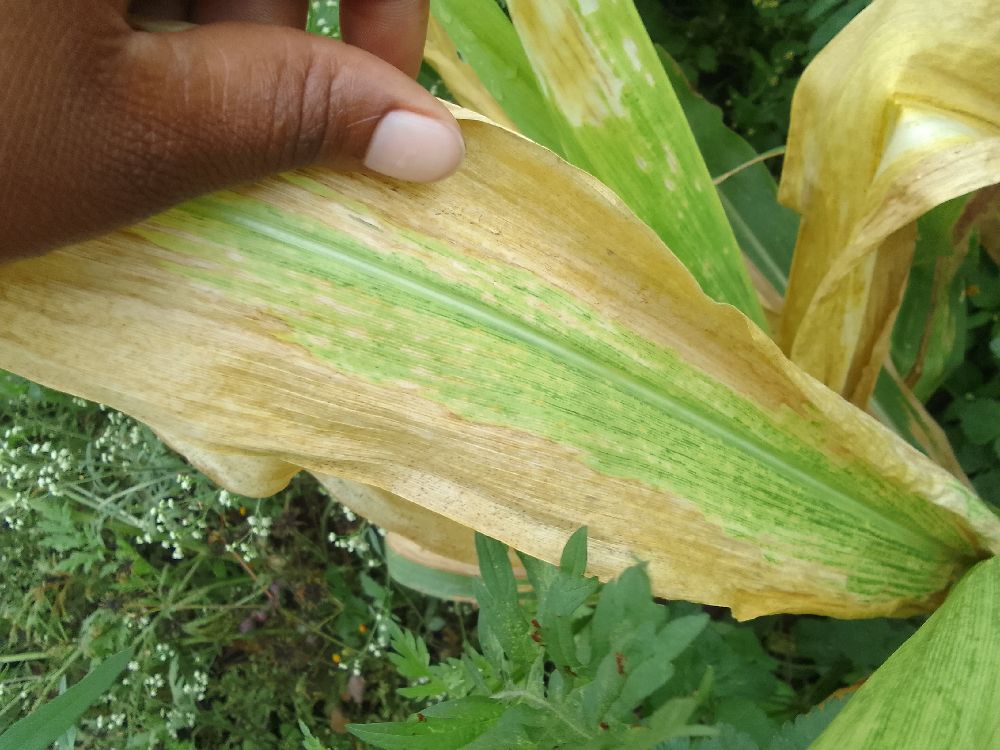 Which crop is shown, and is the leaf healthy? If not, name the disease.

maize, maize lethal necrosis
